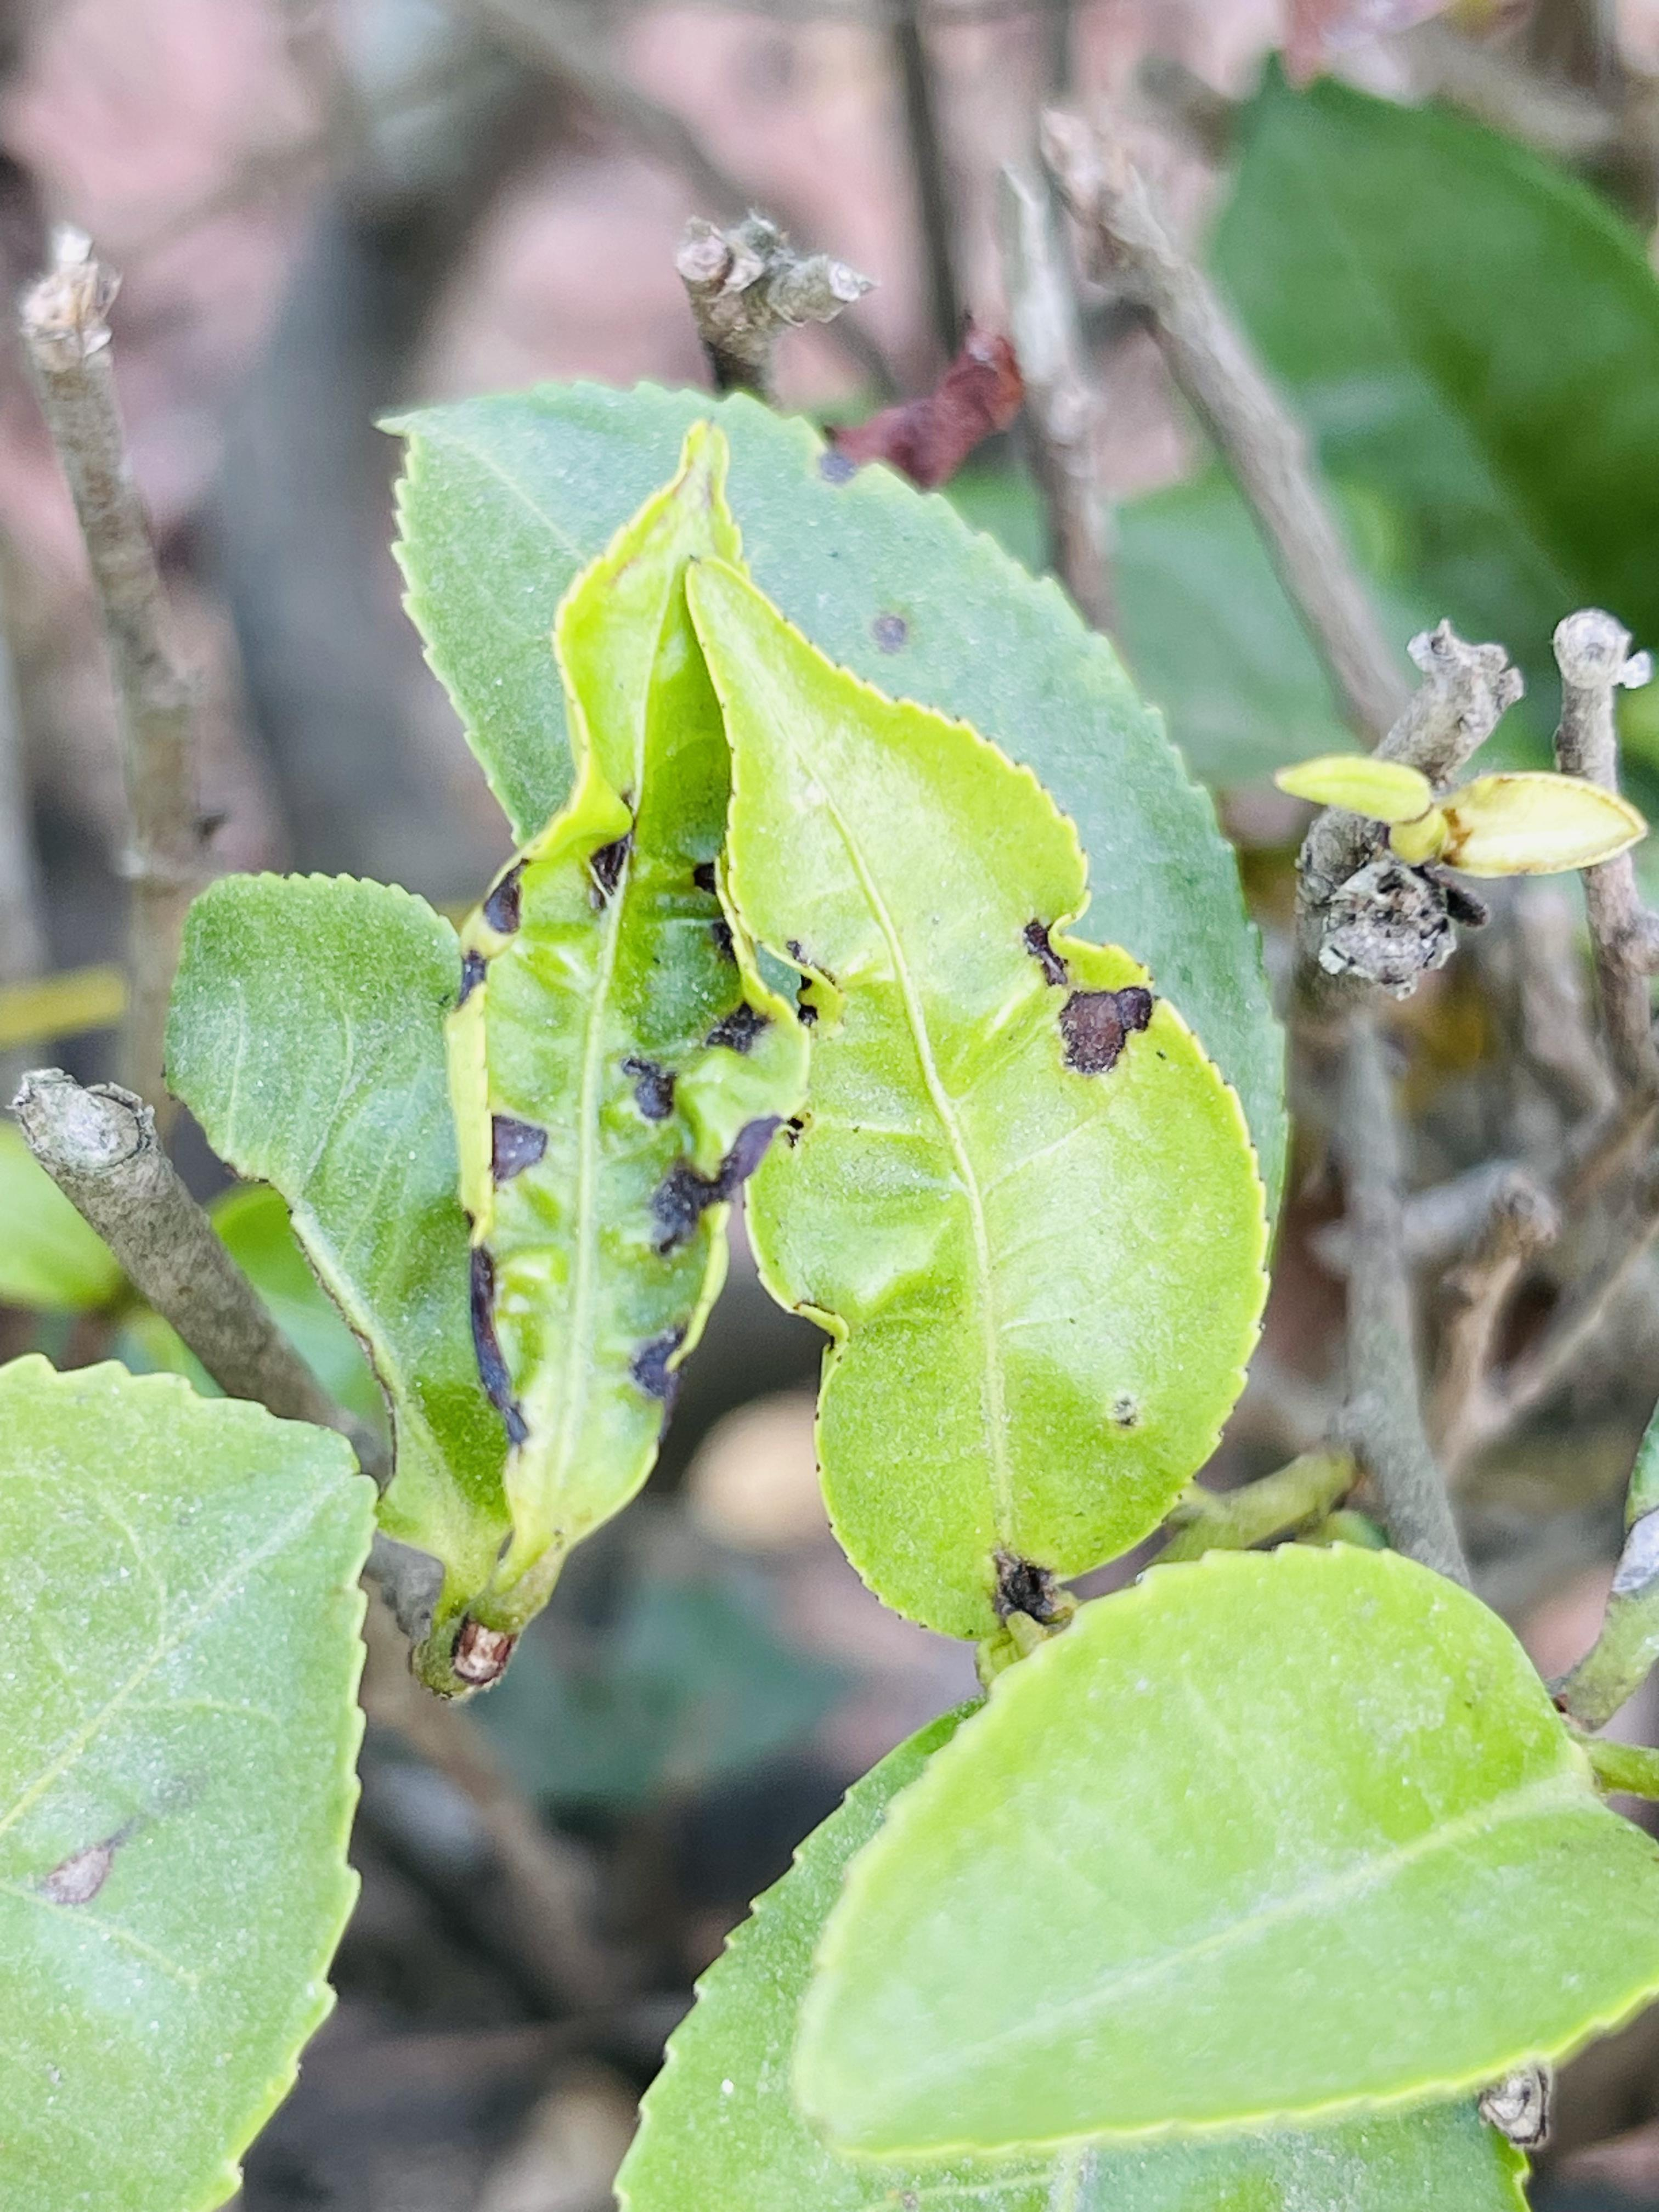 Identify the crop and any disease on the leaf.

tea, helopeltis
